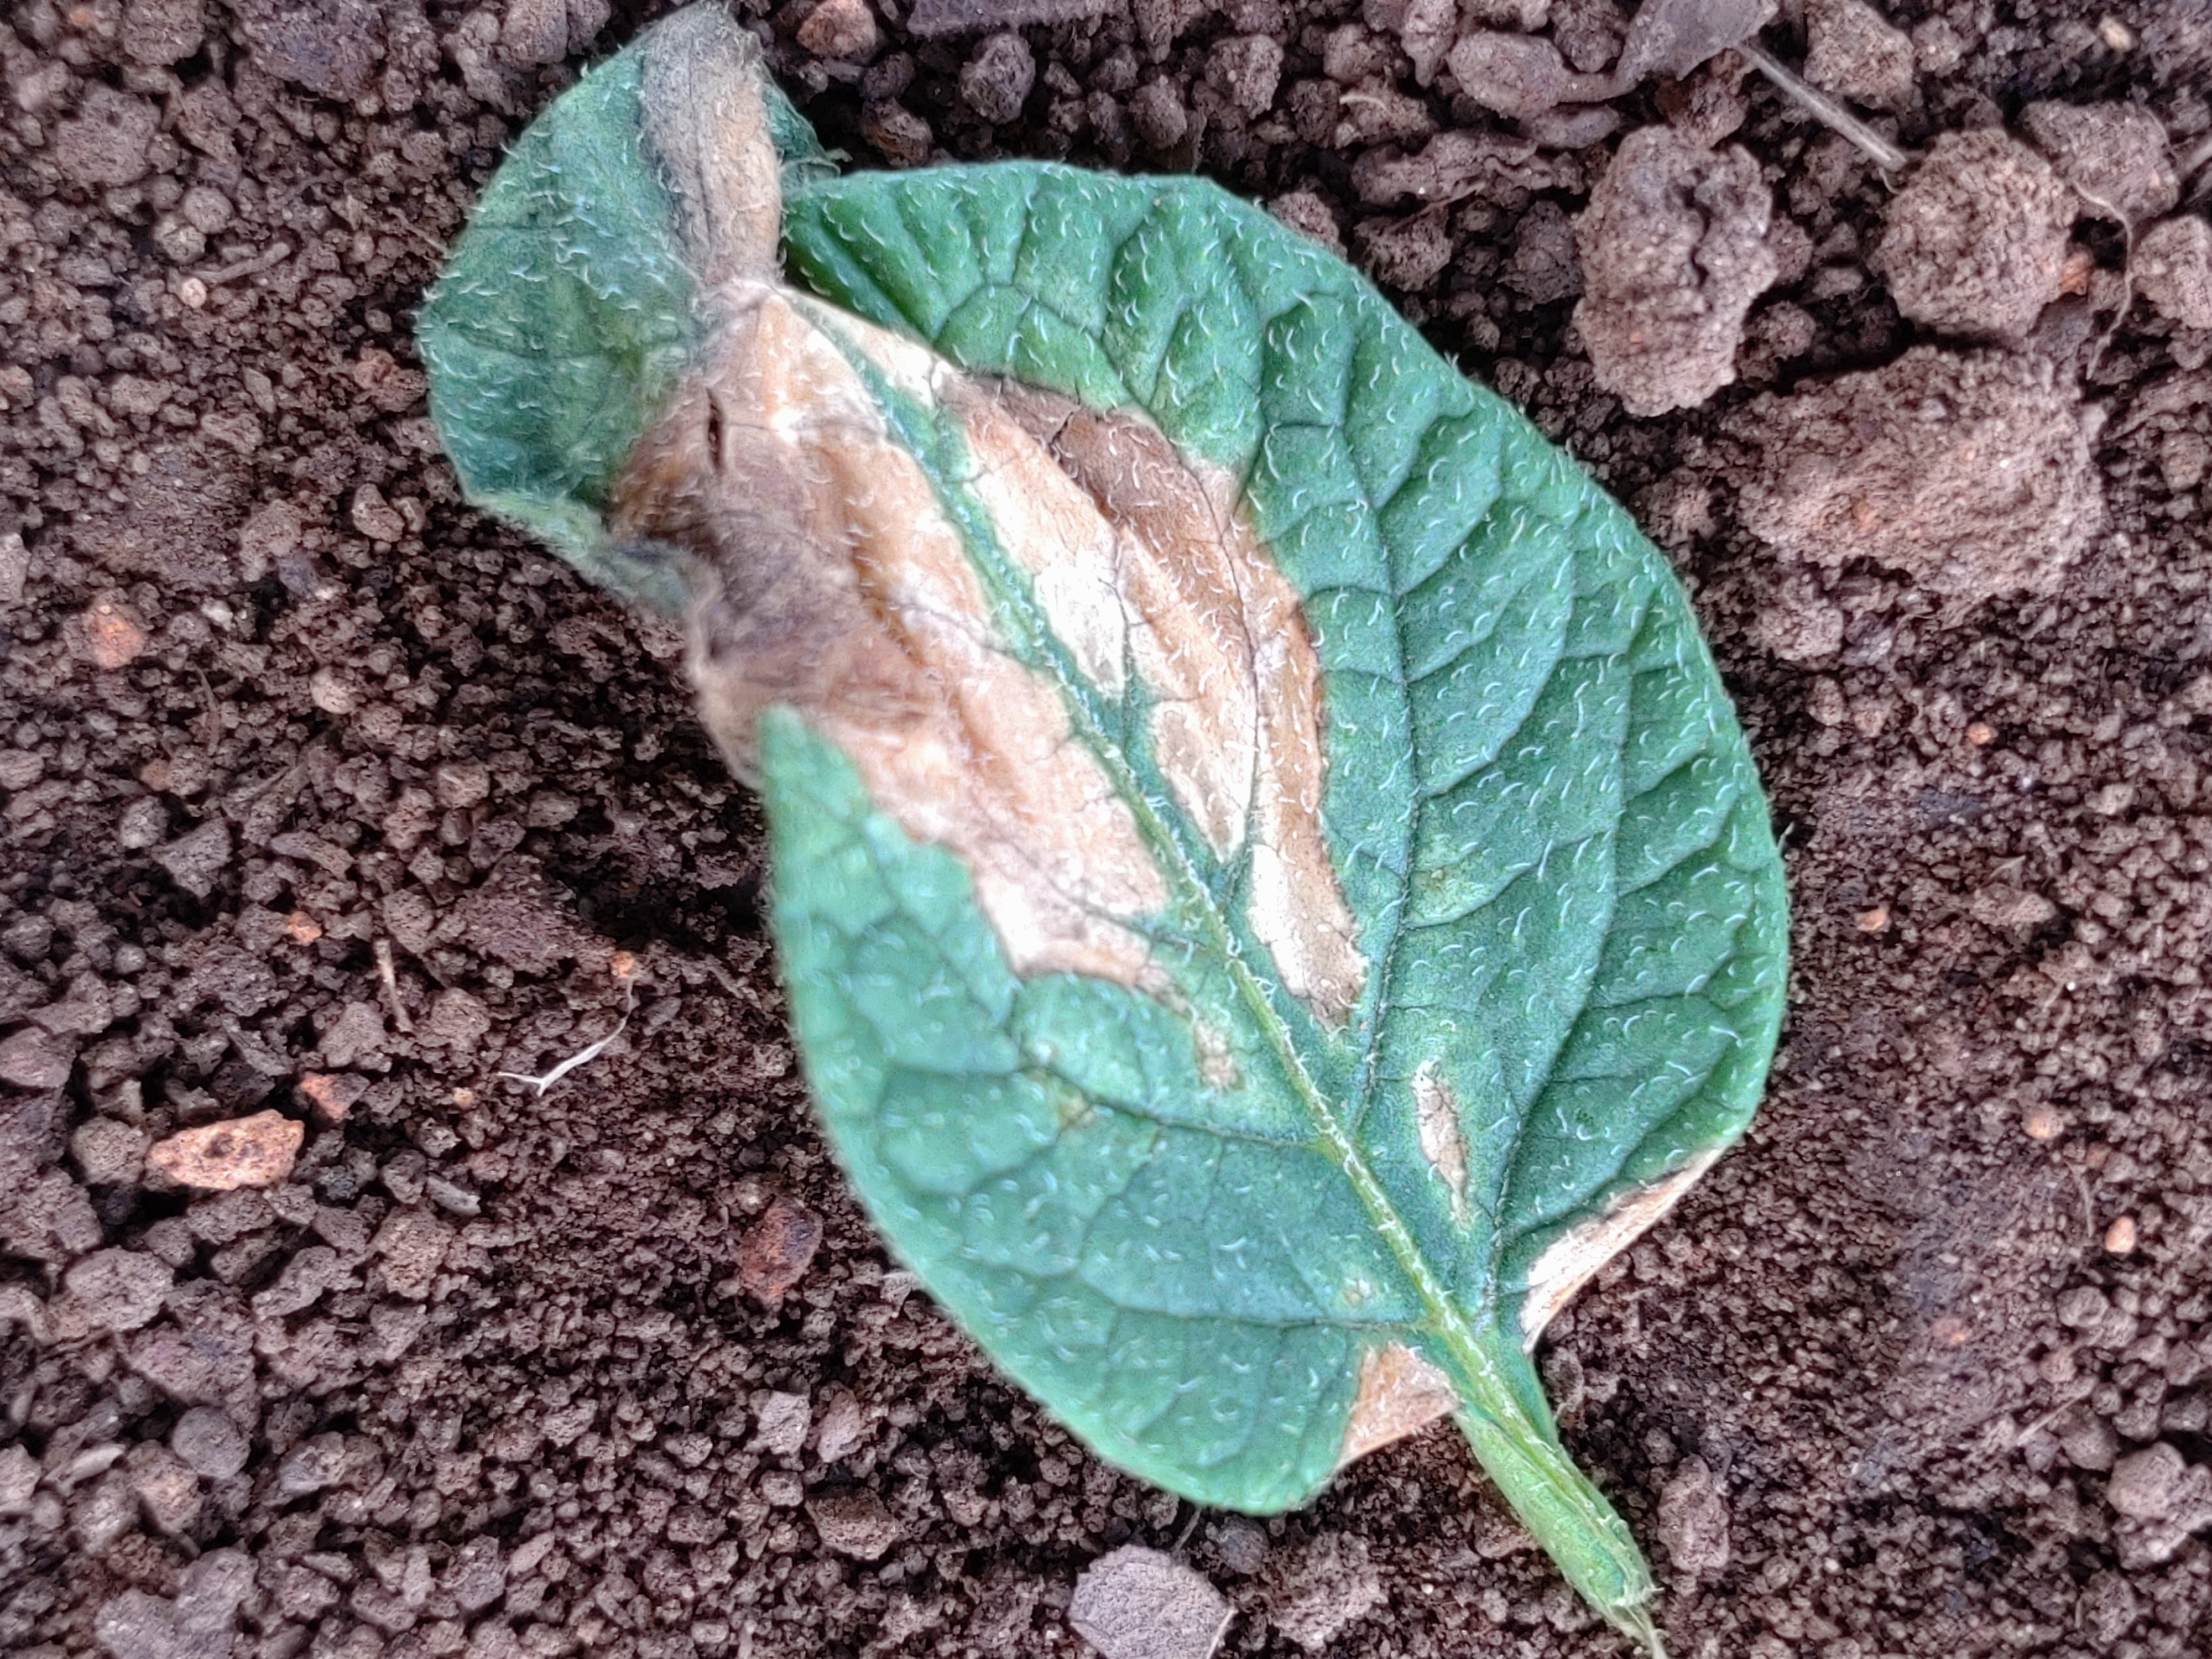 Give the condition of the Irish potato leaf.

early blight
